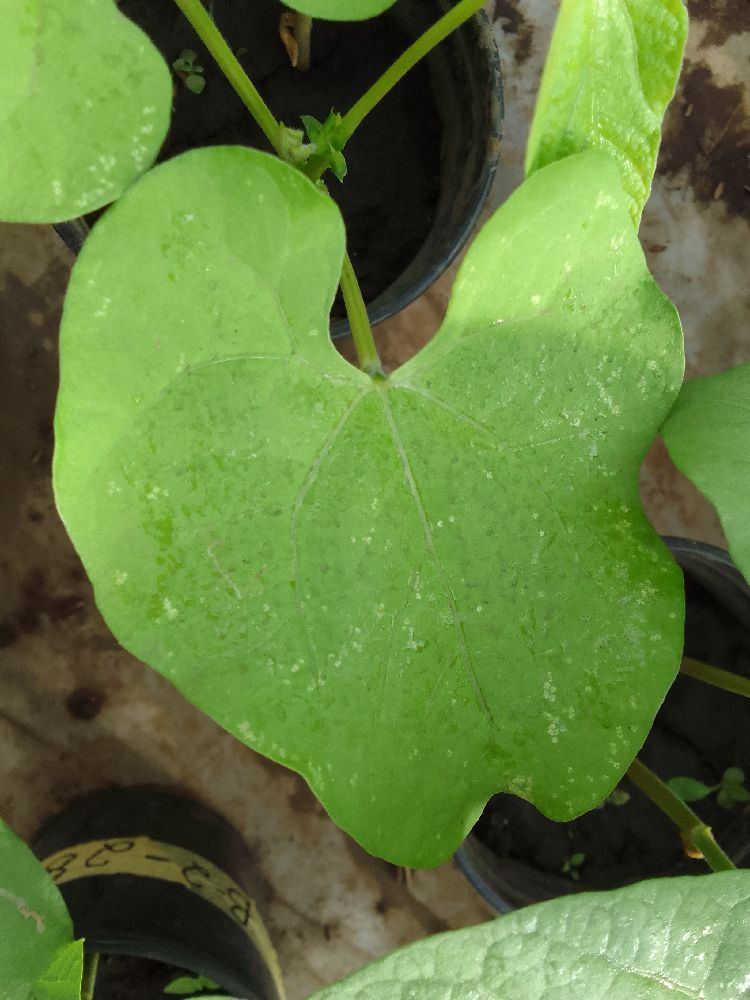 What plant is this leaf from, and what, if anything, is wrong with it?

common bean, healthy
